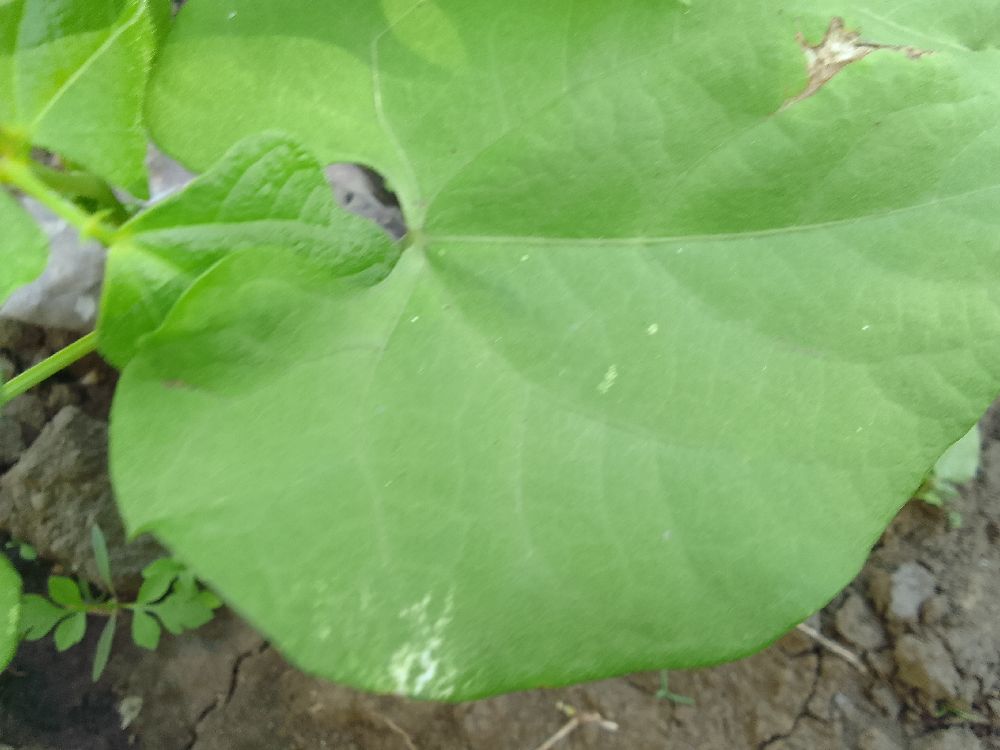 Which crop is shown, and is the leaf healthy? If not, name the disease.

common bean, healthy
